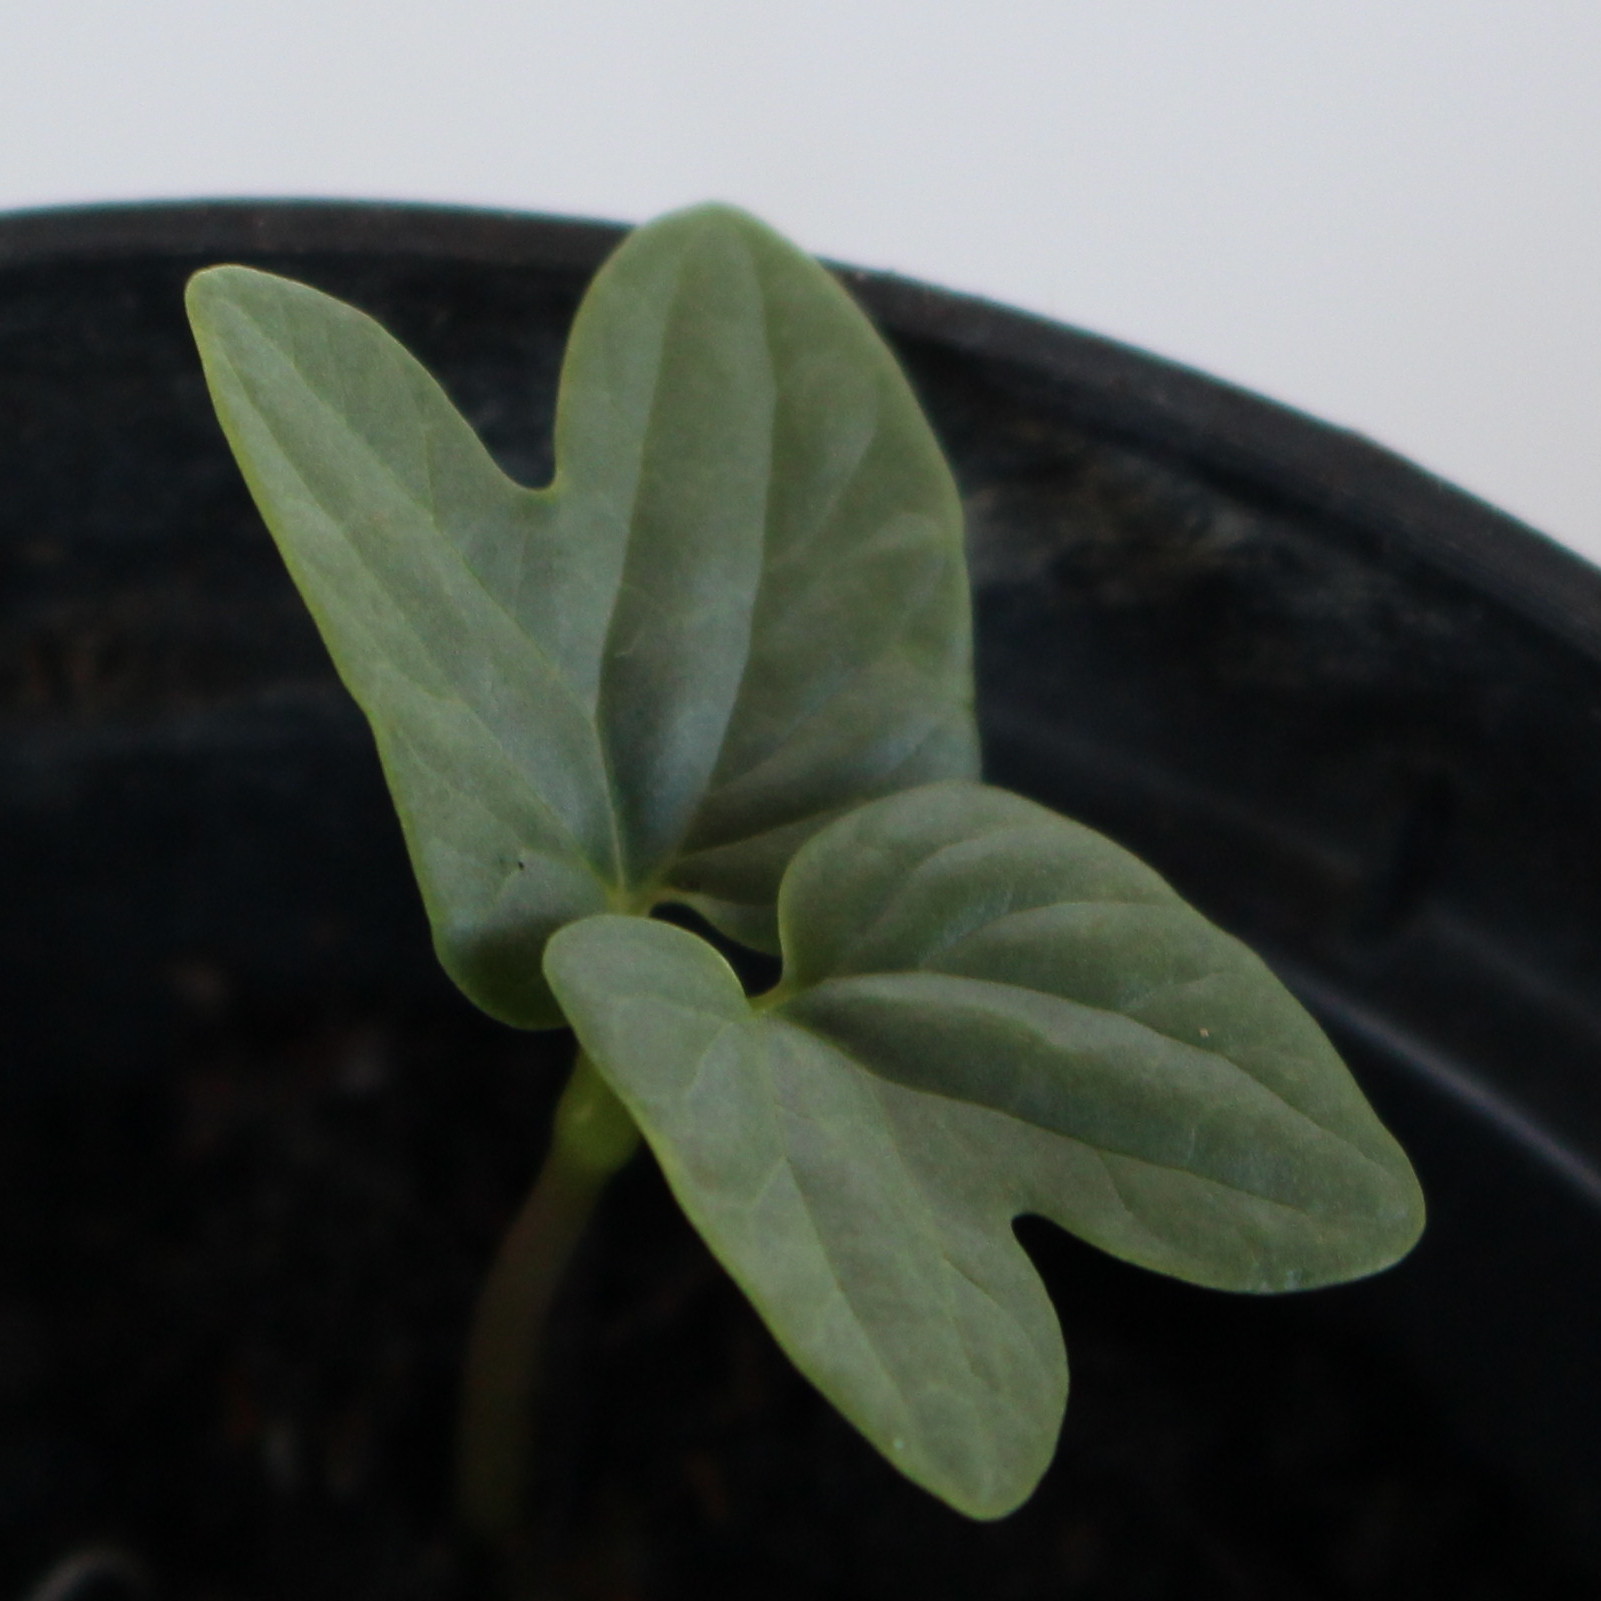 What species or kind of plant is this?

Convolvulus arvensis
